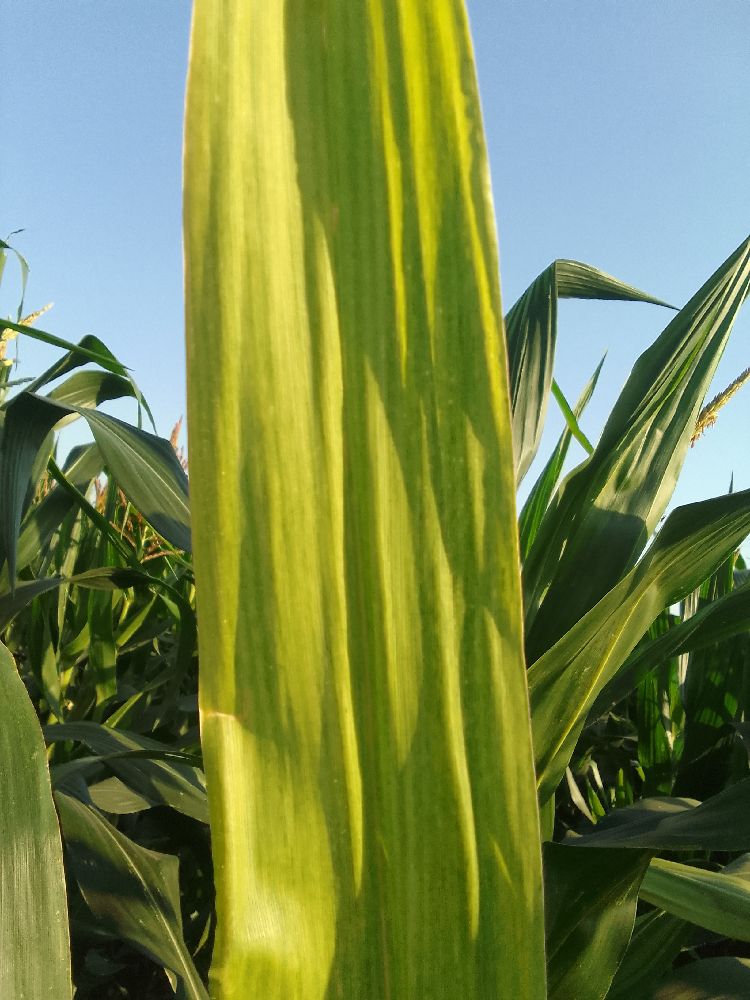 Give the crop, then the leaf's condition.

maize, maize lethal necrosis
